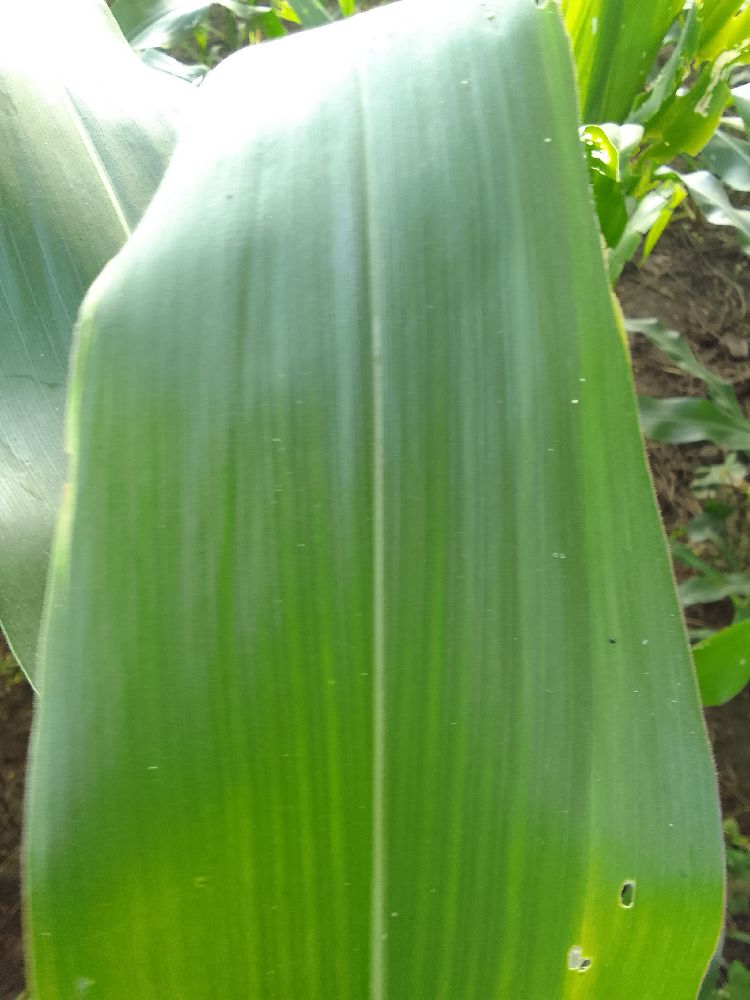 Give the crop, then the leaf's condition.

maize, healthy
